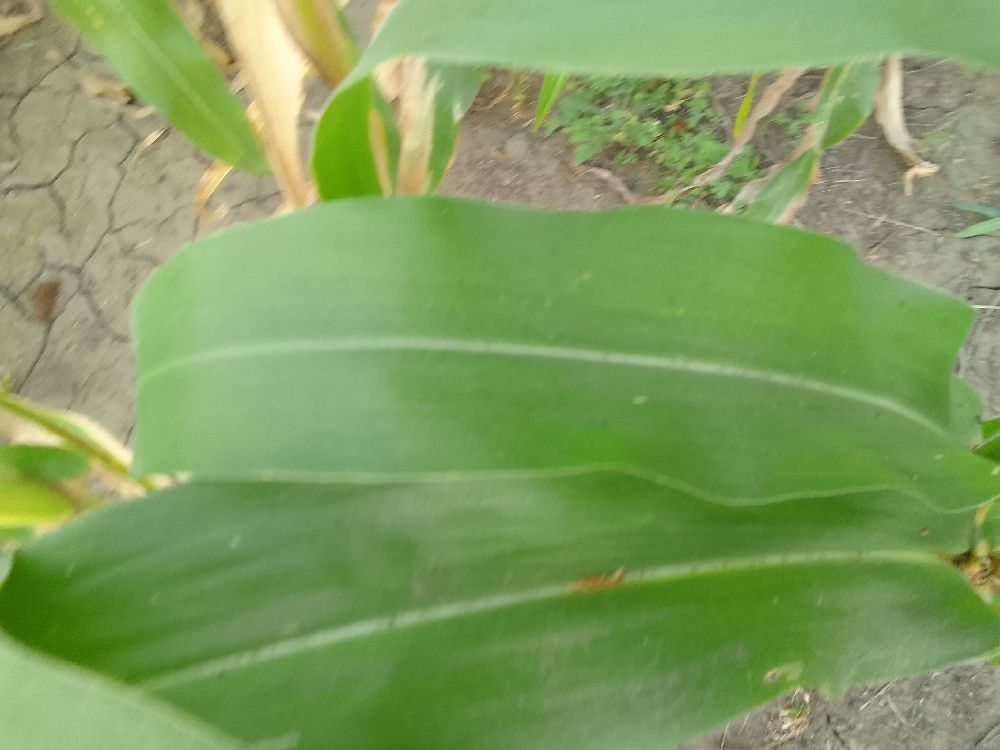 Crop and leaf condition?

maize, healthy
